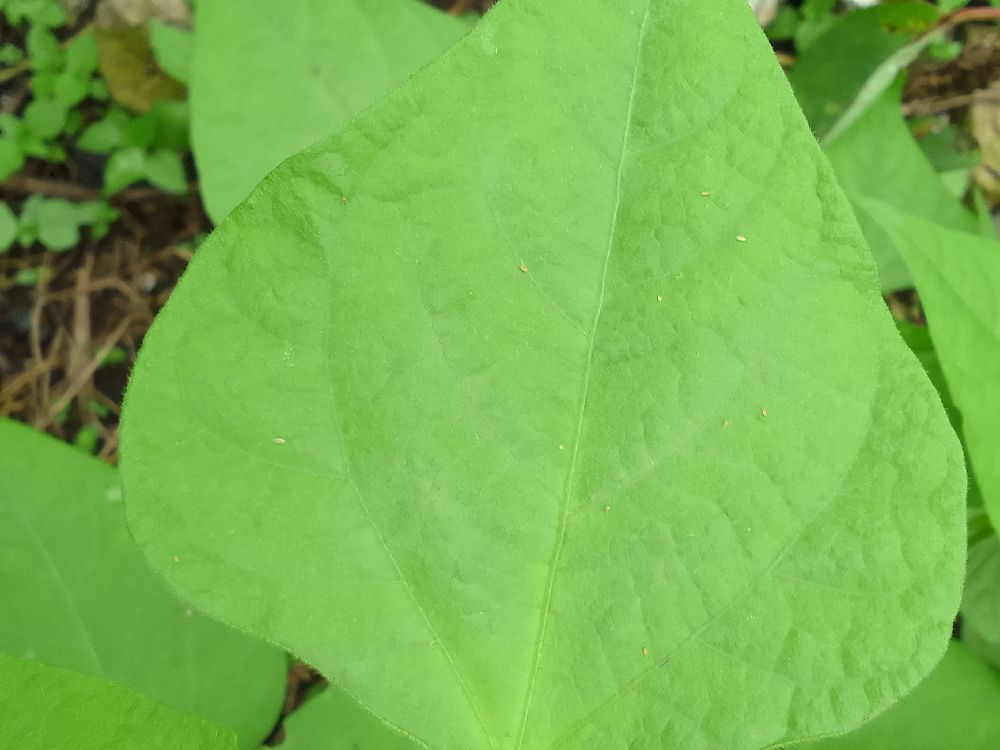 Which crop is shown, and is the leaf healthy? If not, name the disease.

common bean, healthy
